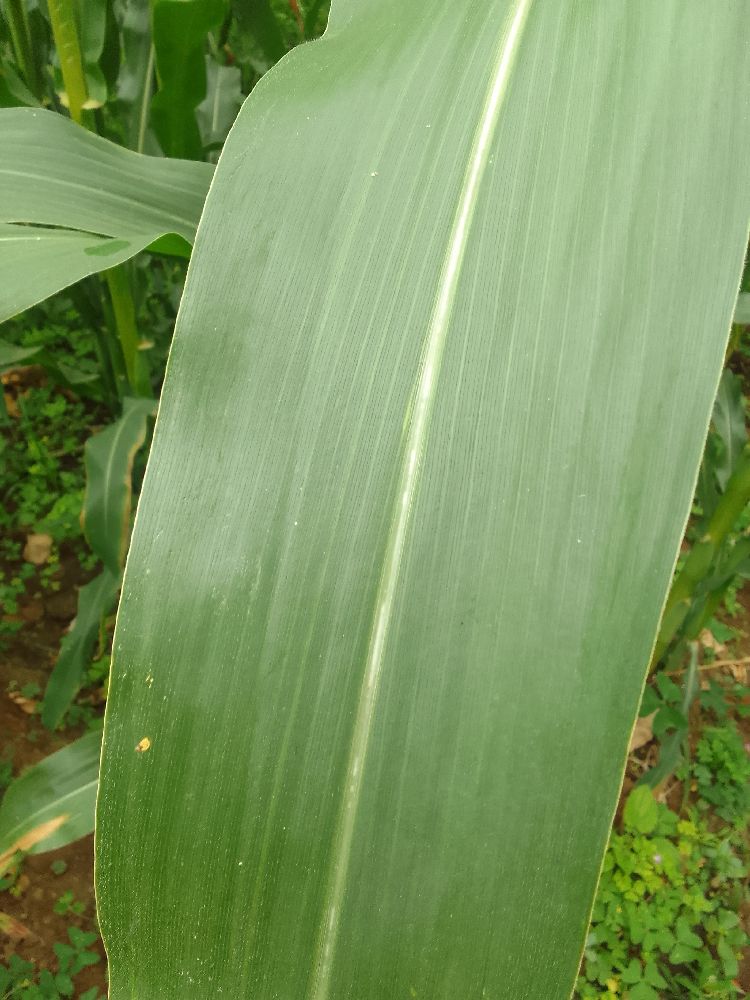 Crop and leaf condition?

maize, healthy
